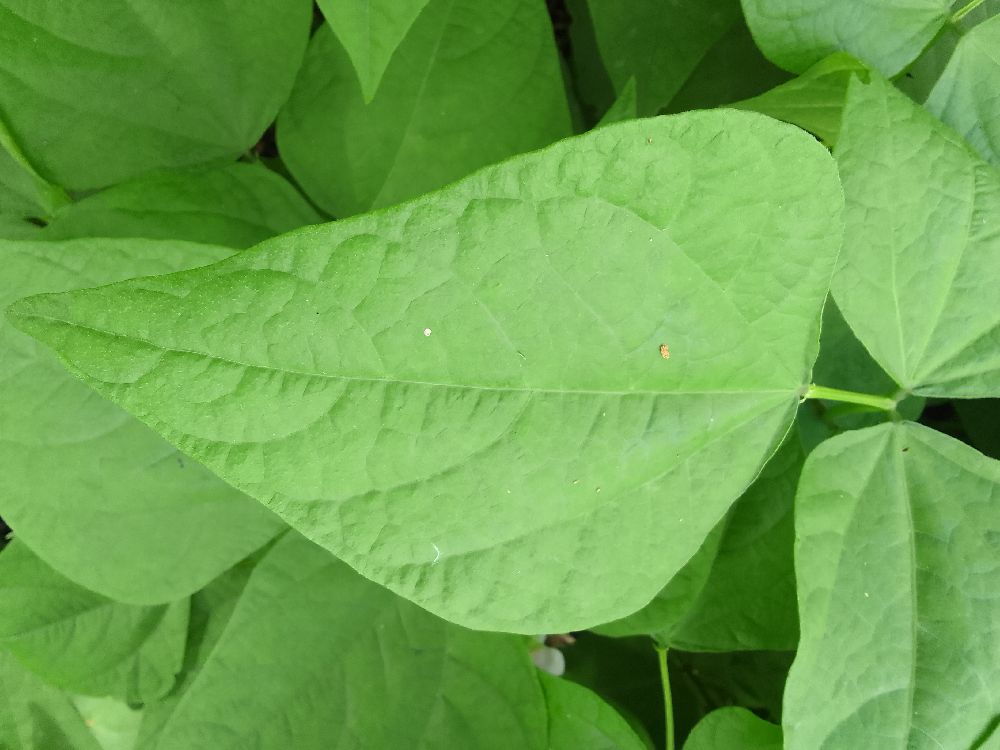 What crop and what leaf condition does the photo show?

common bean, healthy
